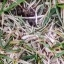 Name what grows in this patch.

grass
